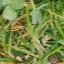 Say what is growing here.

unstructured weed
